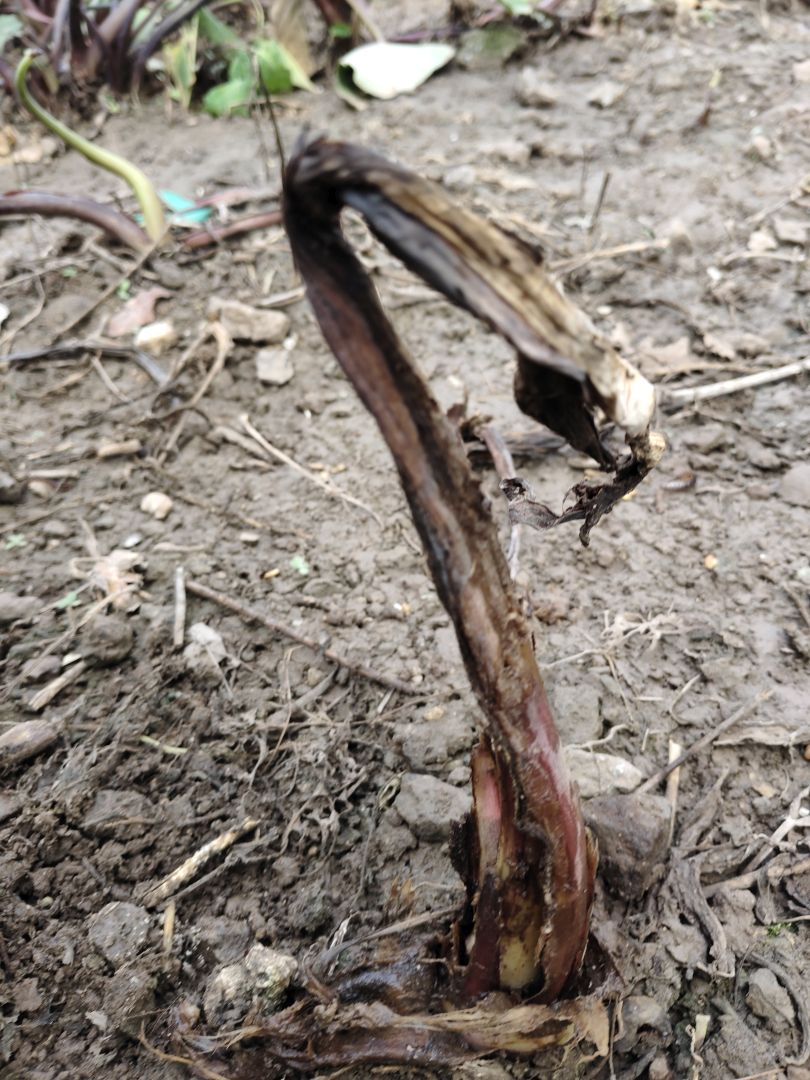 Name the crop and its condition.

taro, root rot
